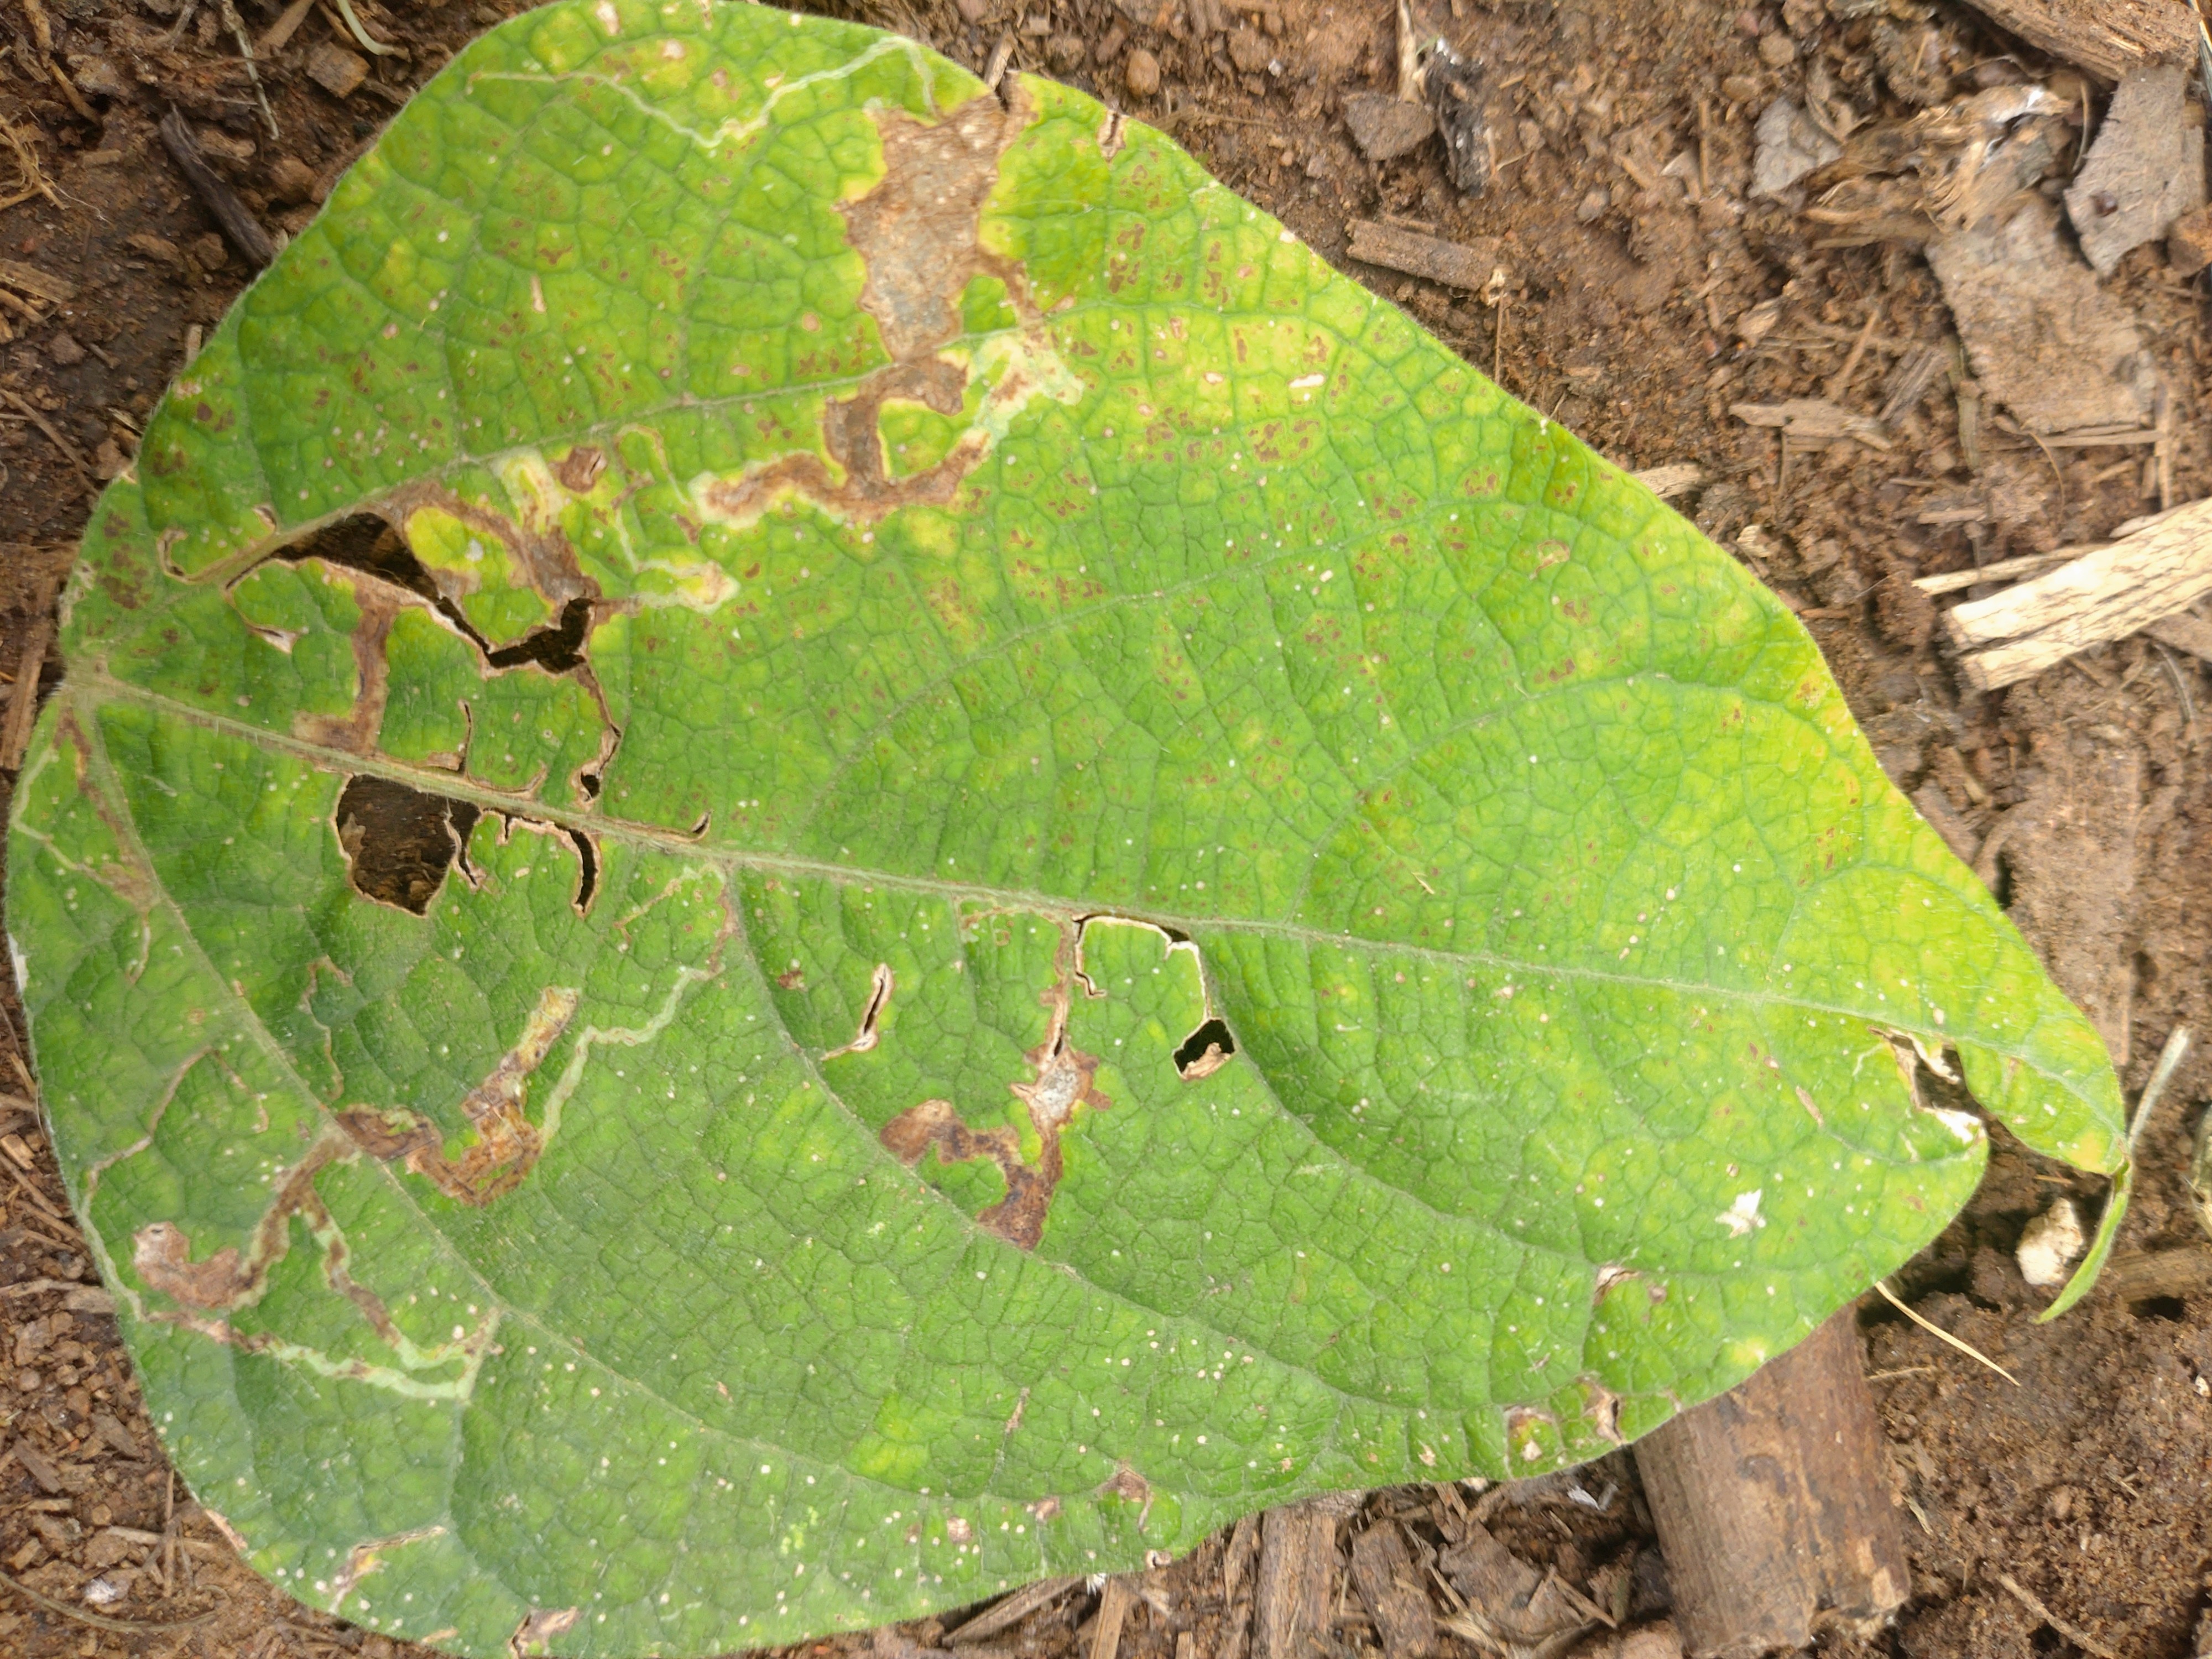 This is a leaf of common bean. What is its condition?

rust
